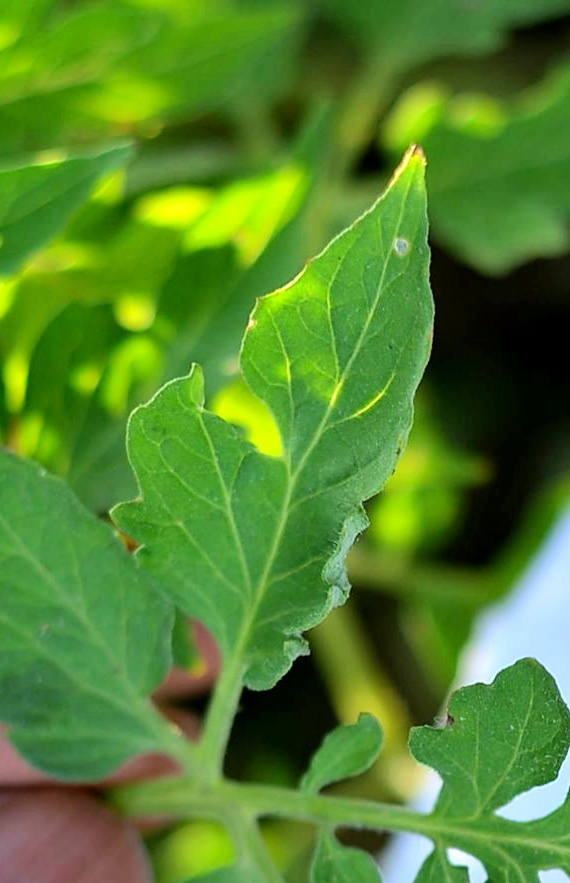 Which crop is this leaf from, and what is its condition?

tomato, healthy
